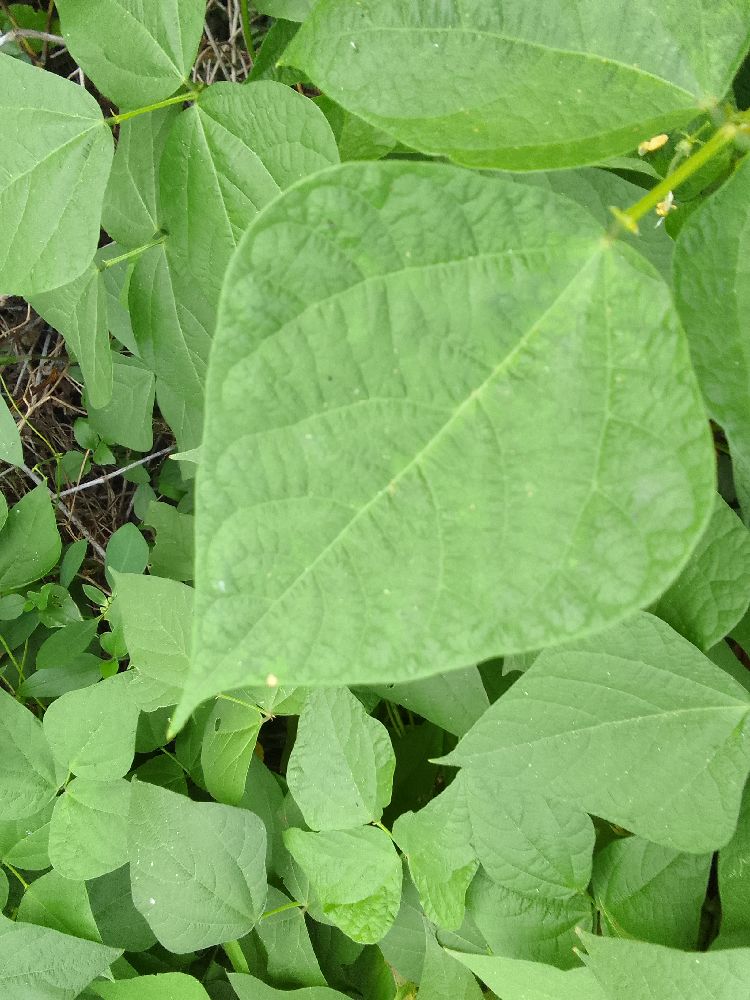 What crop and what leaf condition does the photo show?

common bean, healthy
